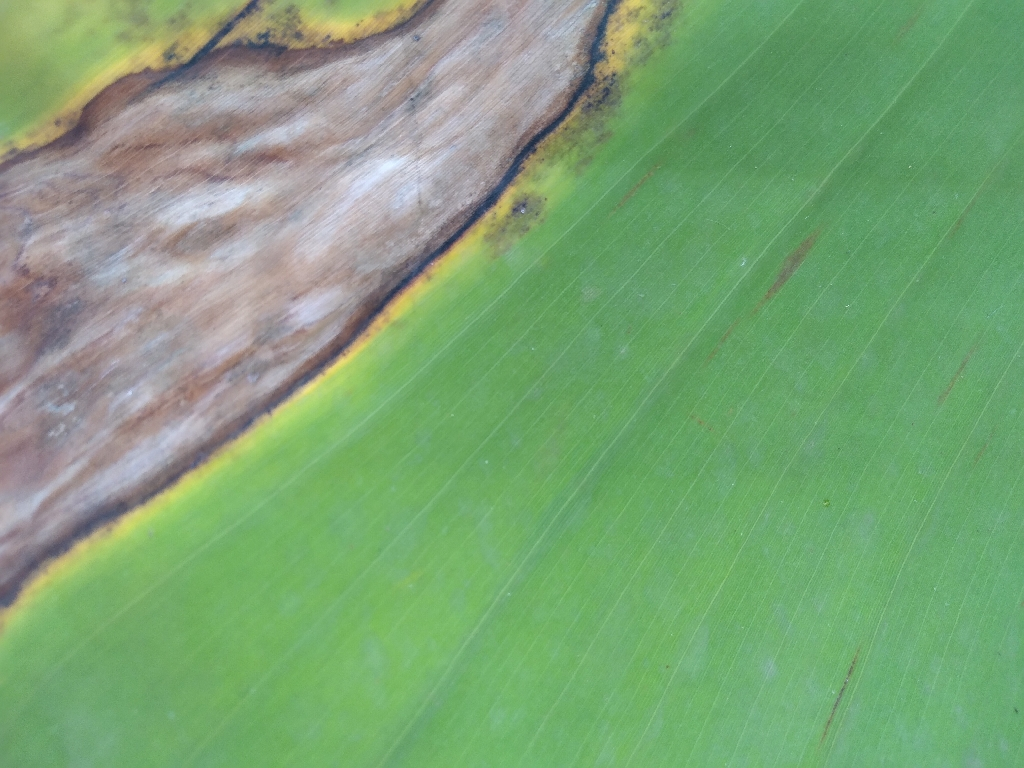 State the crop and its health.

banana, black sigatoka
